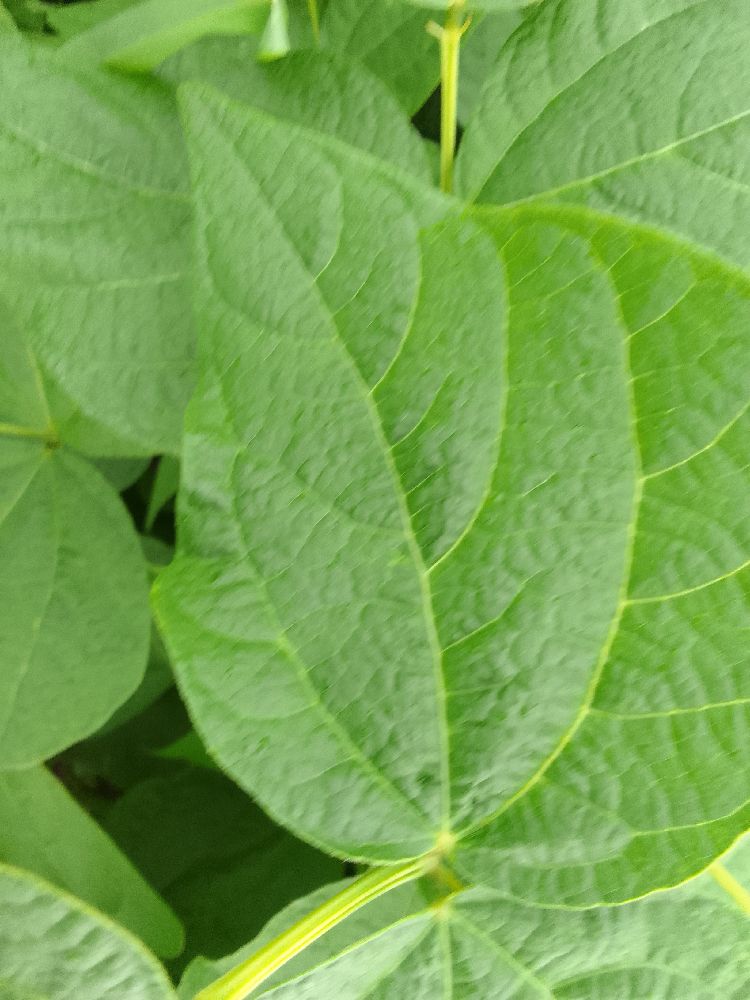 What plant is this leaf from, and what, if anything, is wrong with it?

common bean, healthy
